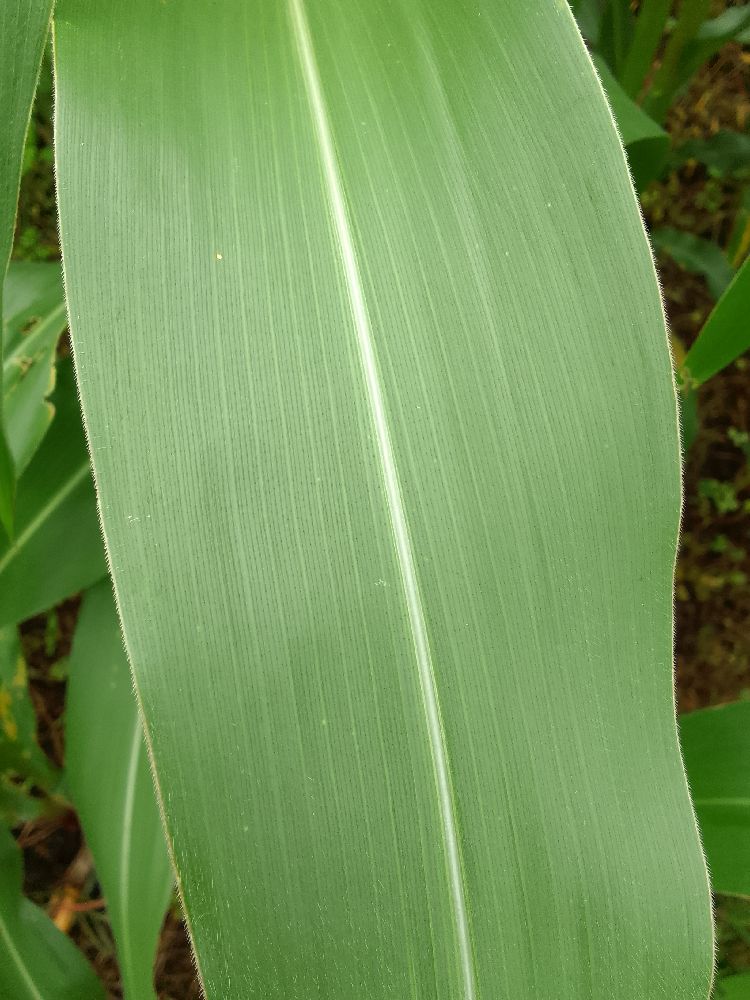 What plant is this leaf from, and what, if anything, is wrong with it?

maize, healthy
